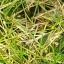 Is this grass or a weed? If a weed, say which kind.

grass
